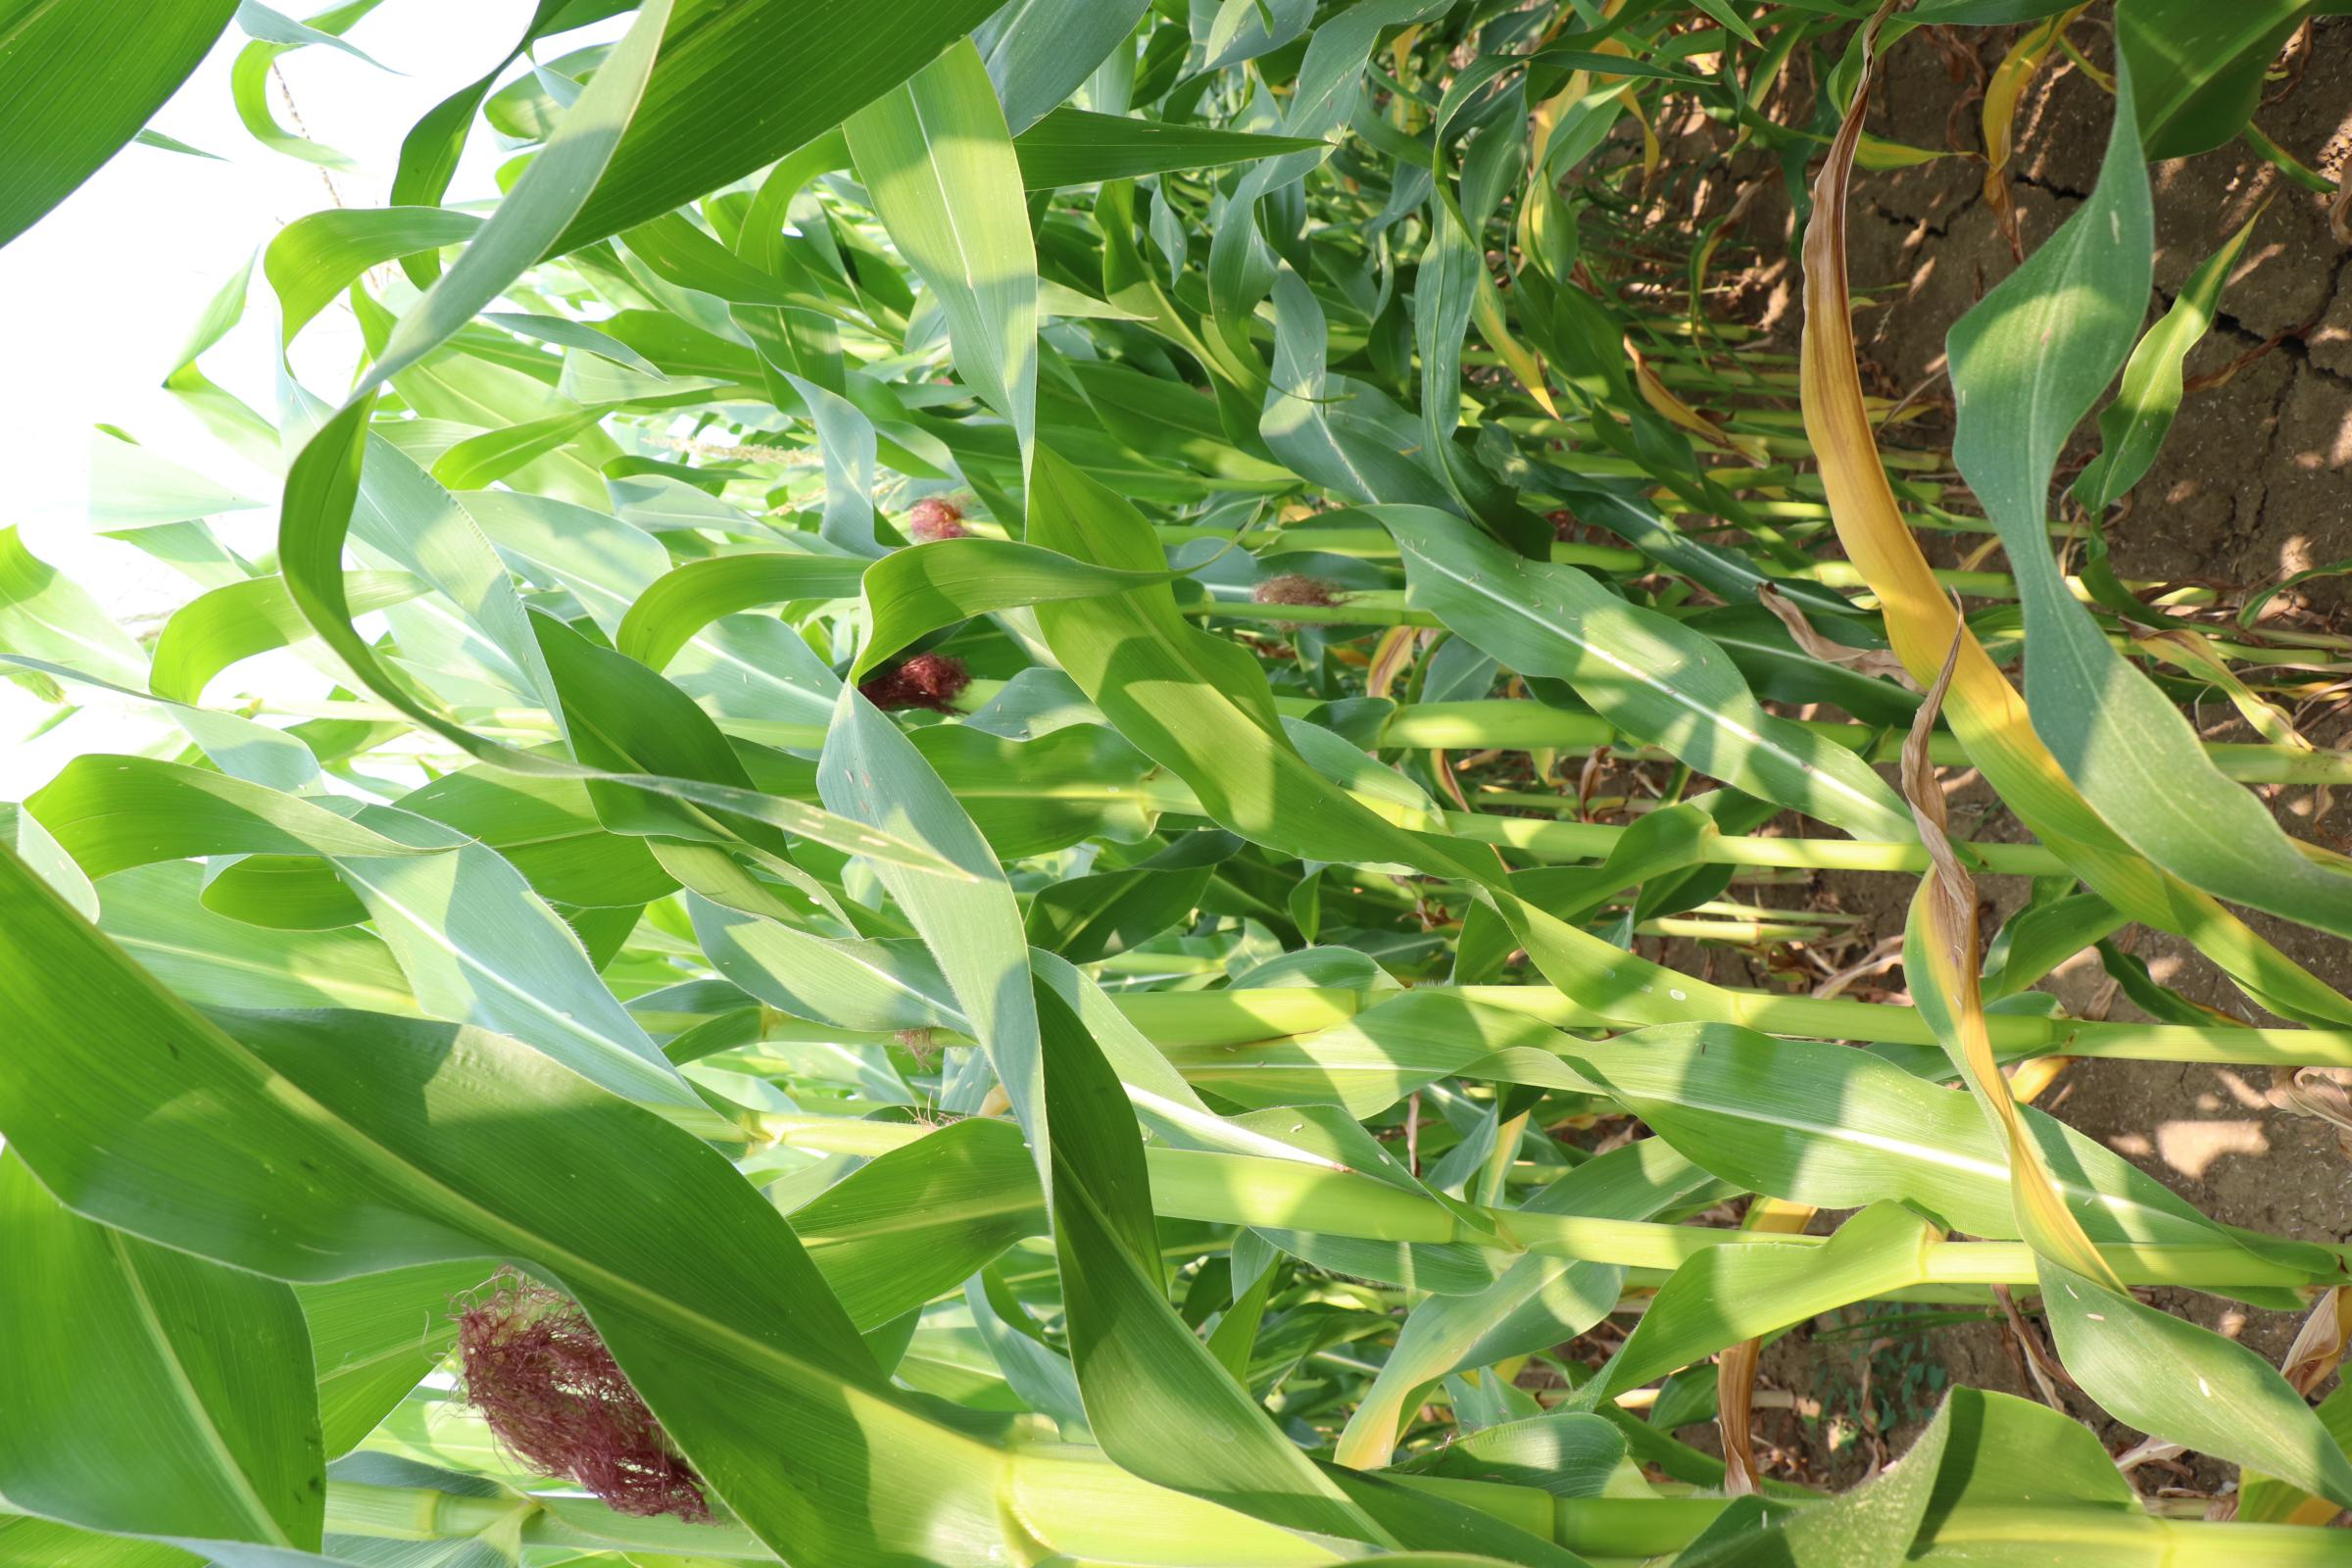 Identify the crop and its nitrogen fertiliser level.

maize, no added nitrogen
